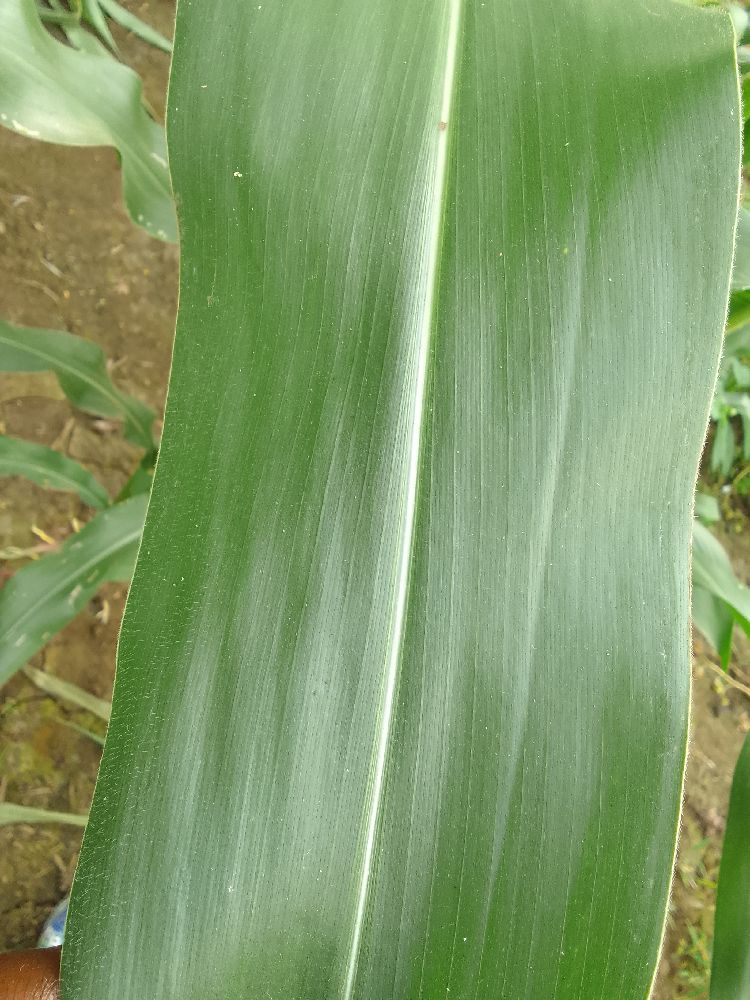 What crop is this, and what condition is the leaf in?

maize, healthy
